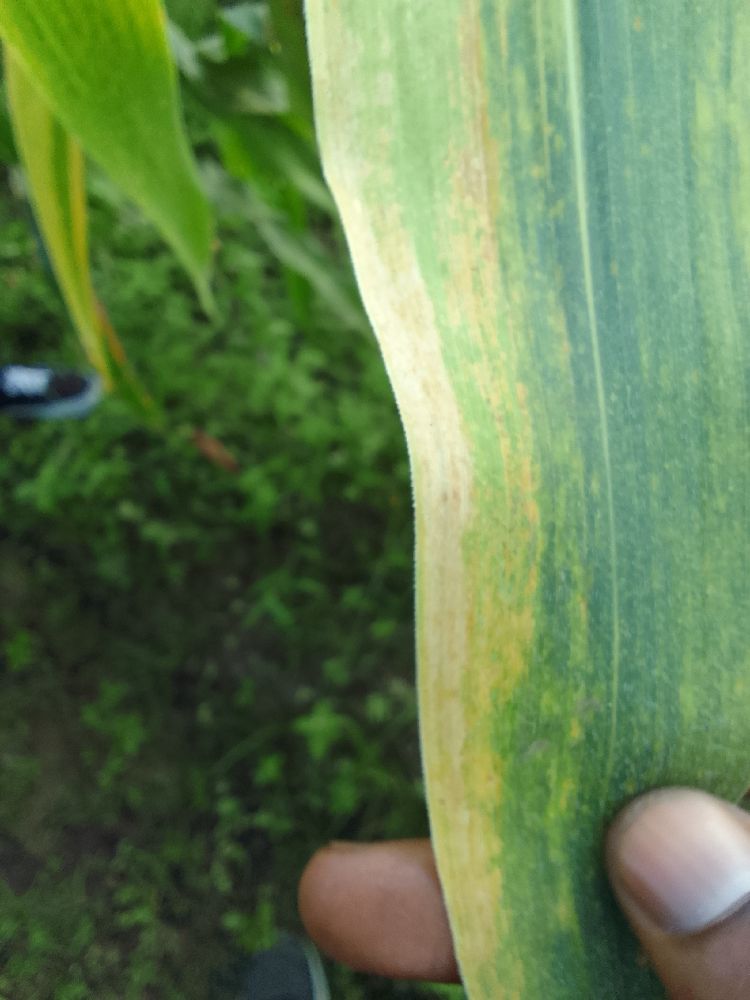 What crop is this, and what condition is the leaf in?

maize, maize lethal necrosis
